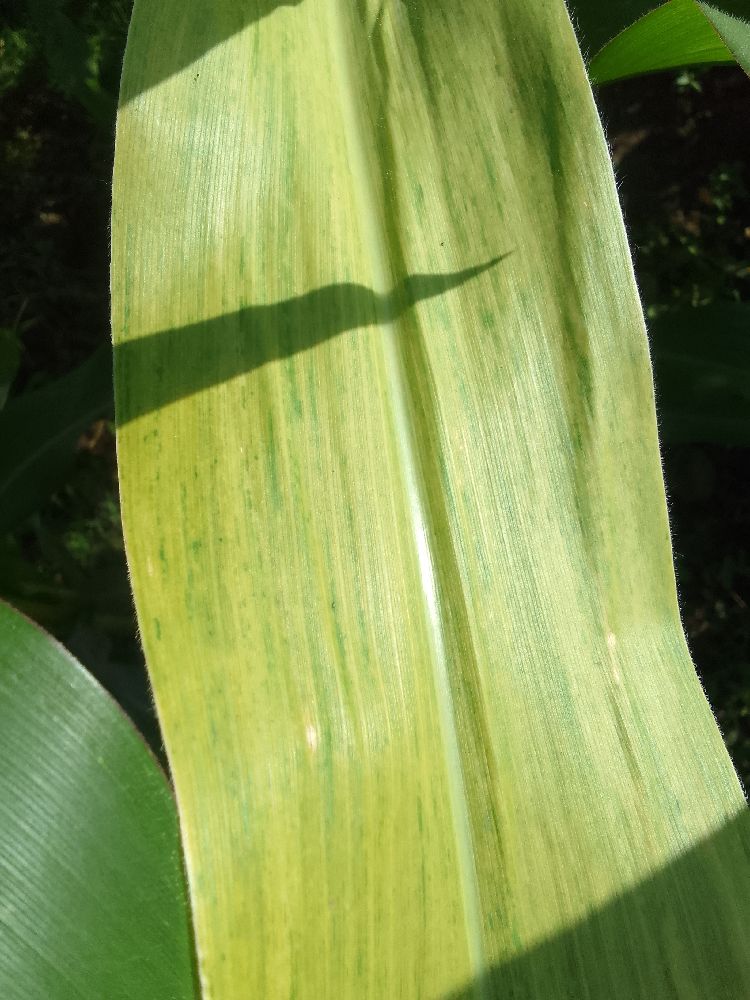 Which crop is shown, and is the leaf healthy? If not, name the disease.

maize, maize lethal necrosis
